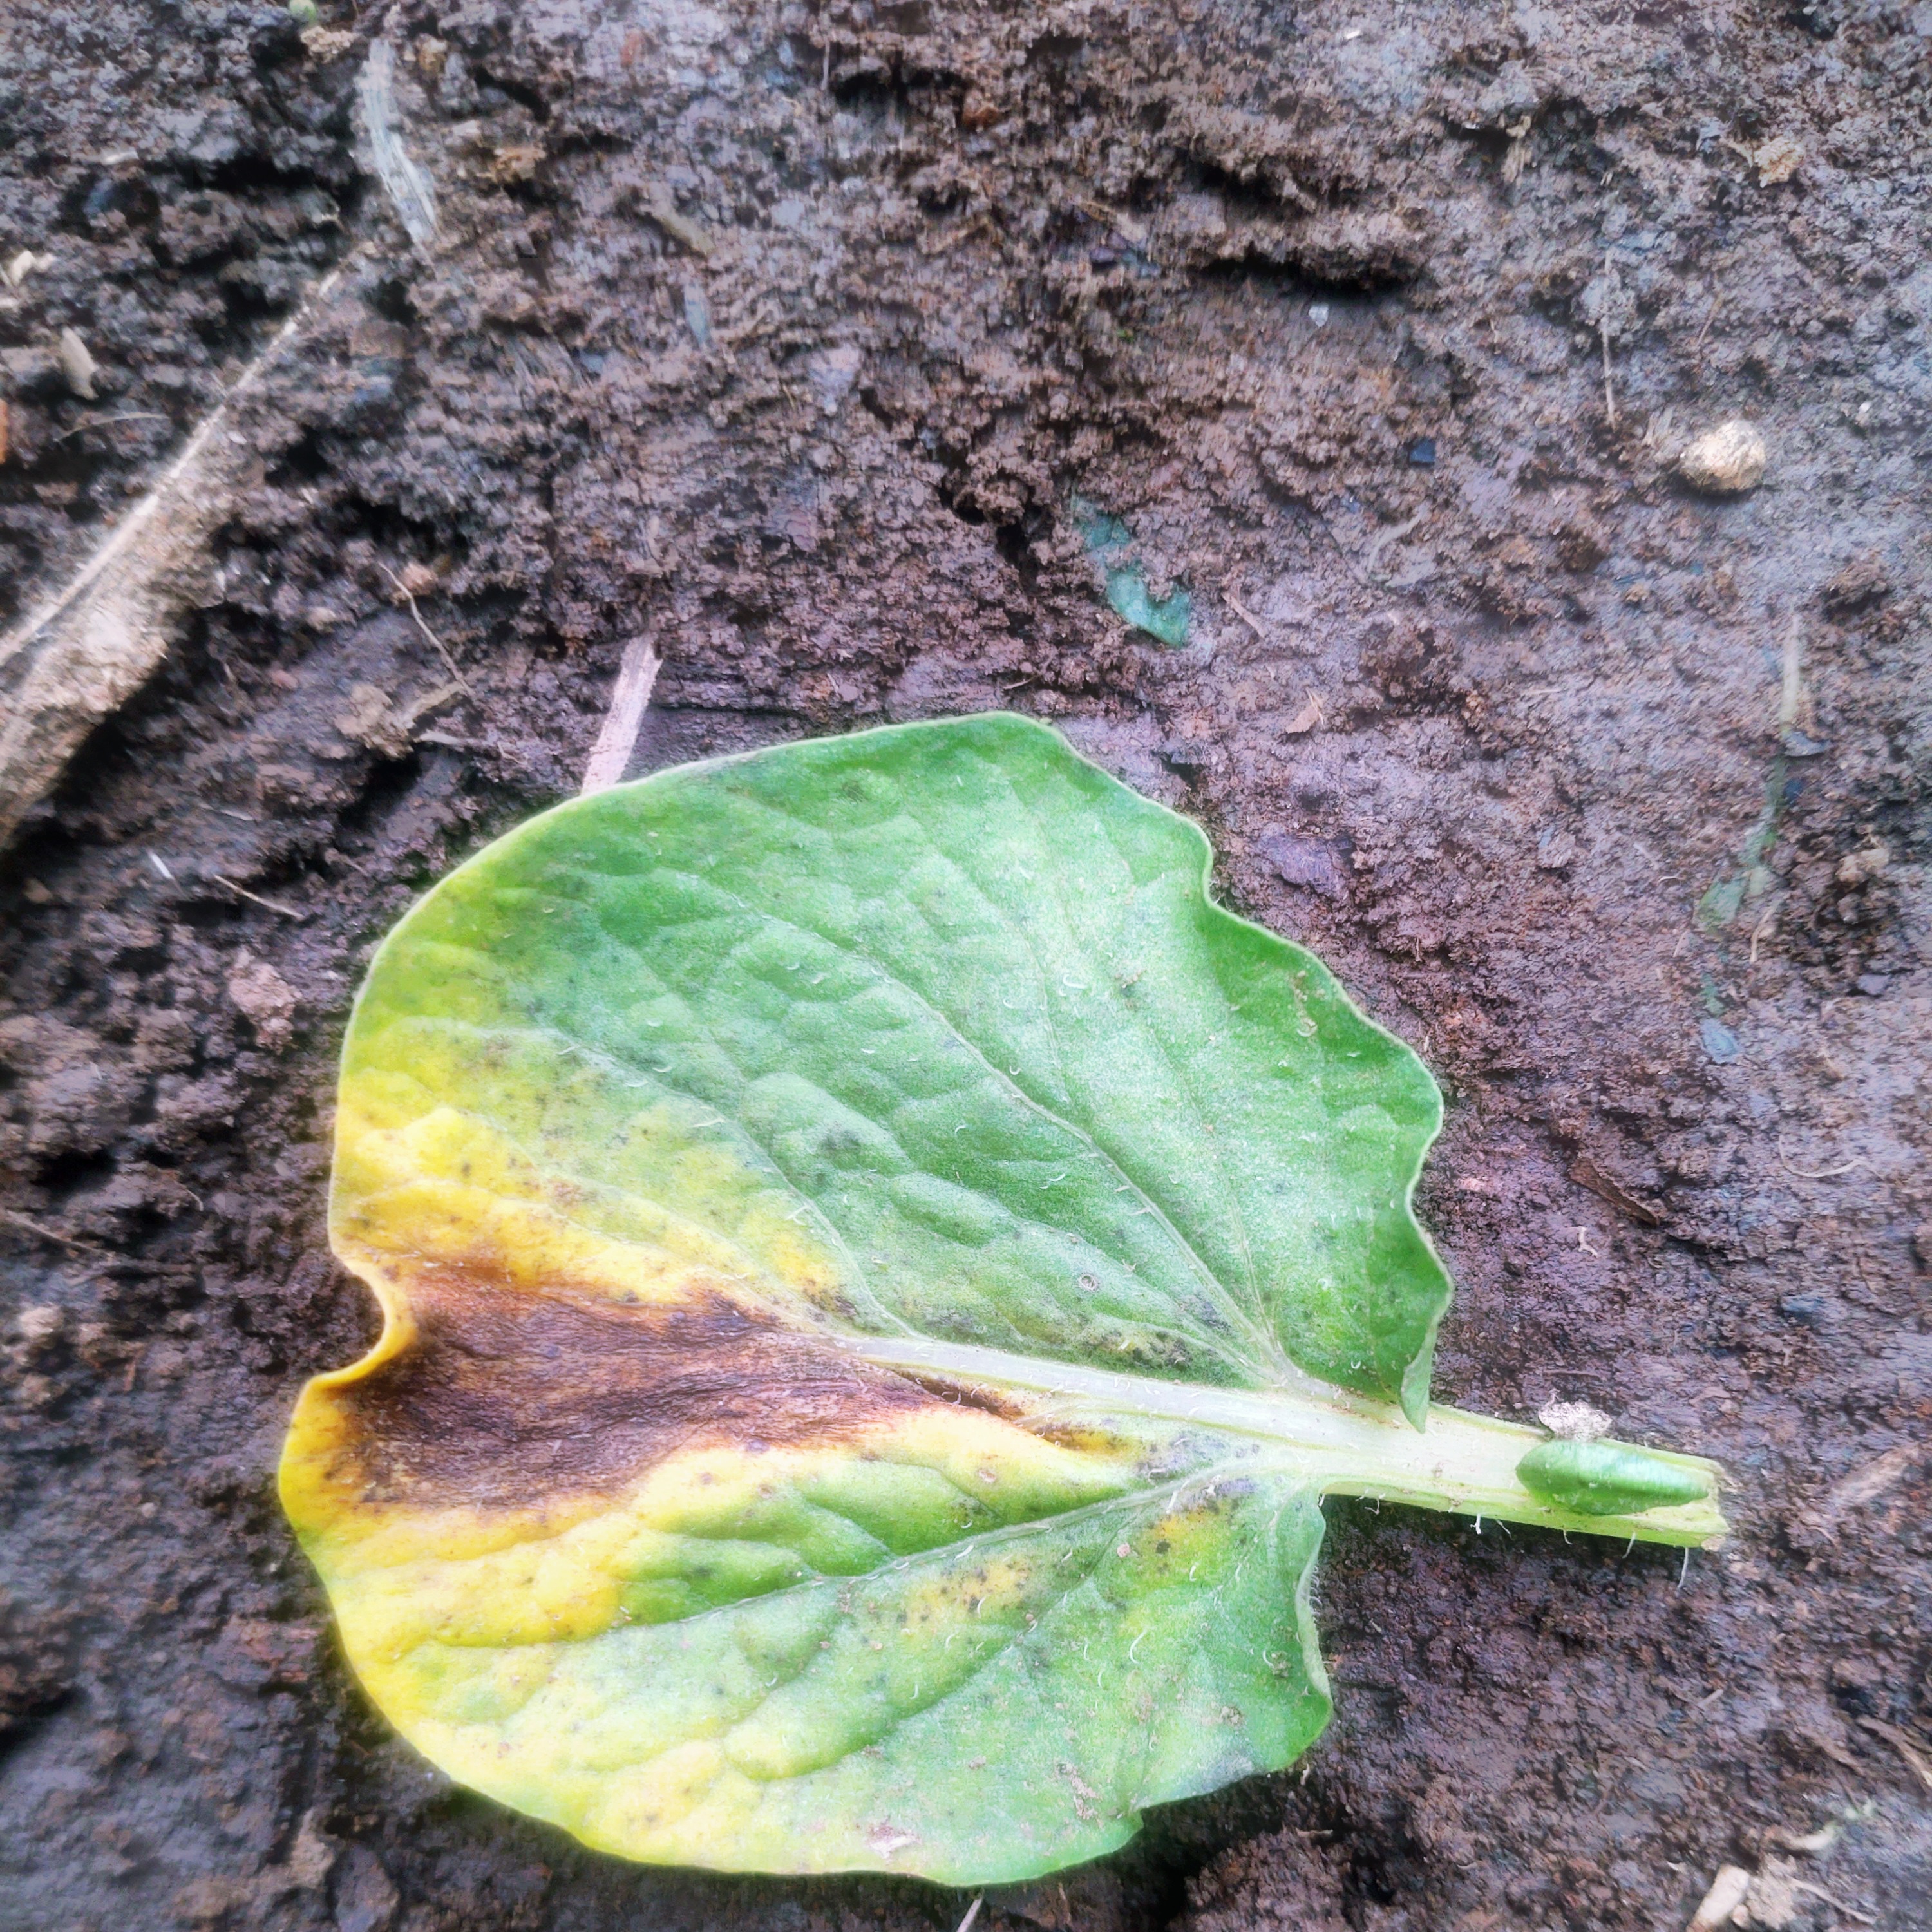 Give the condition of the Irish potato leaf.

late blight
